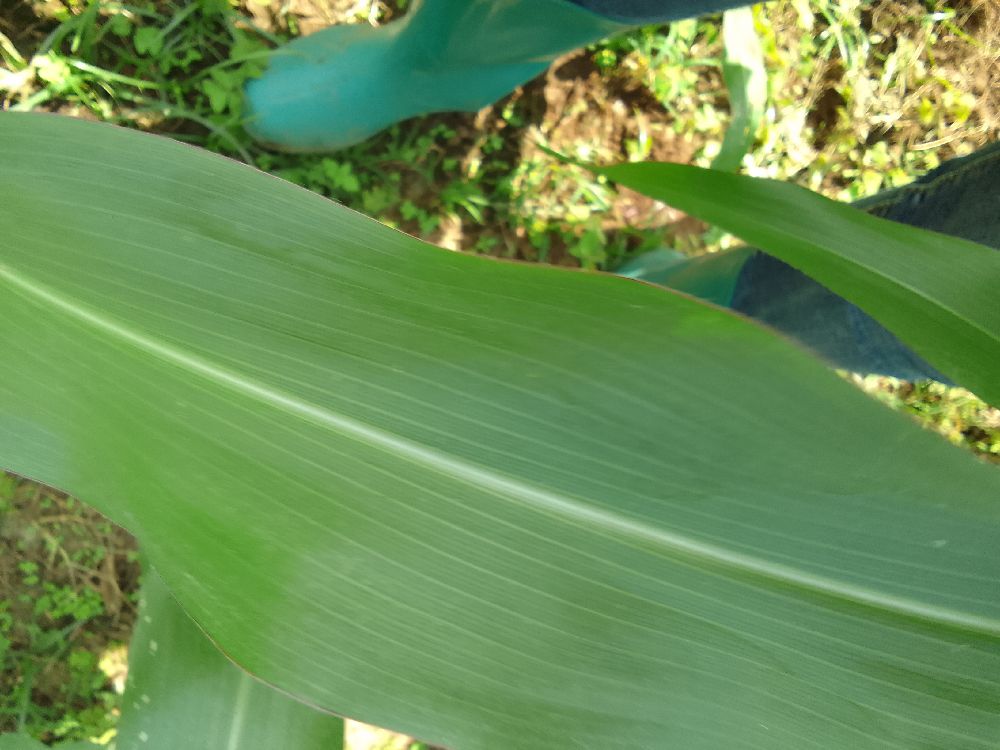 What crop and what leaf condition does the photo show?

maize, healthy
